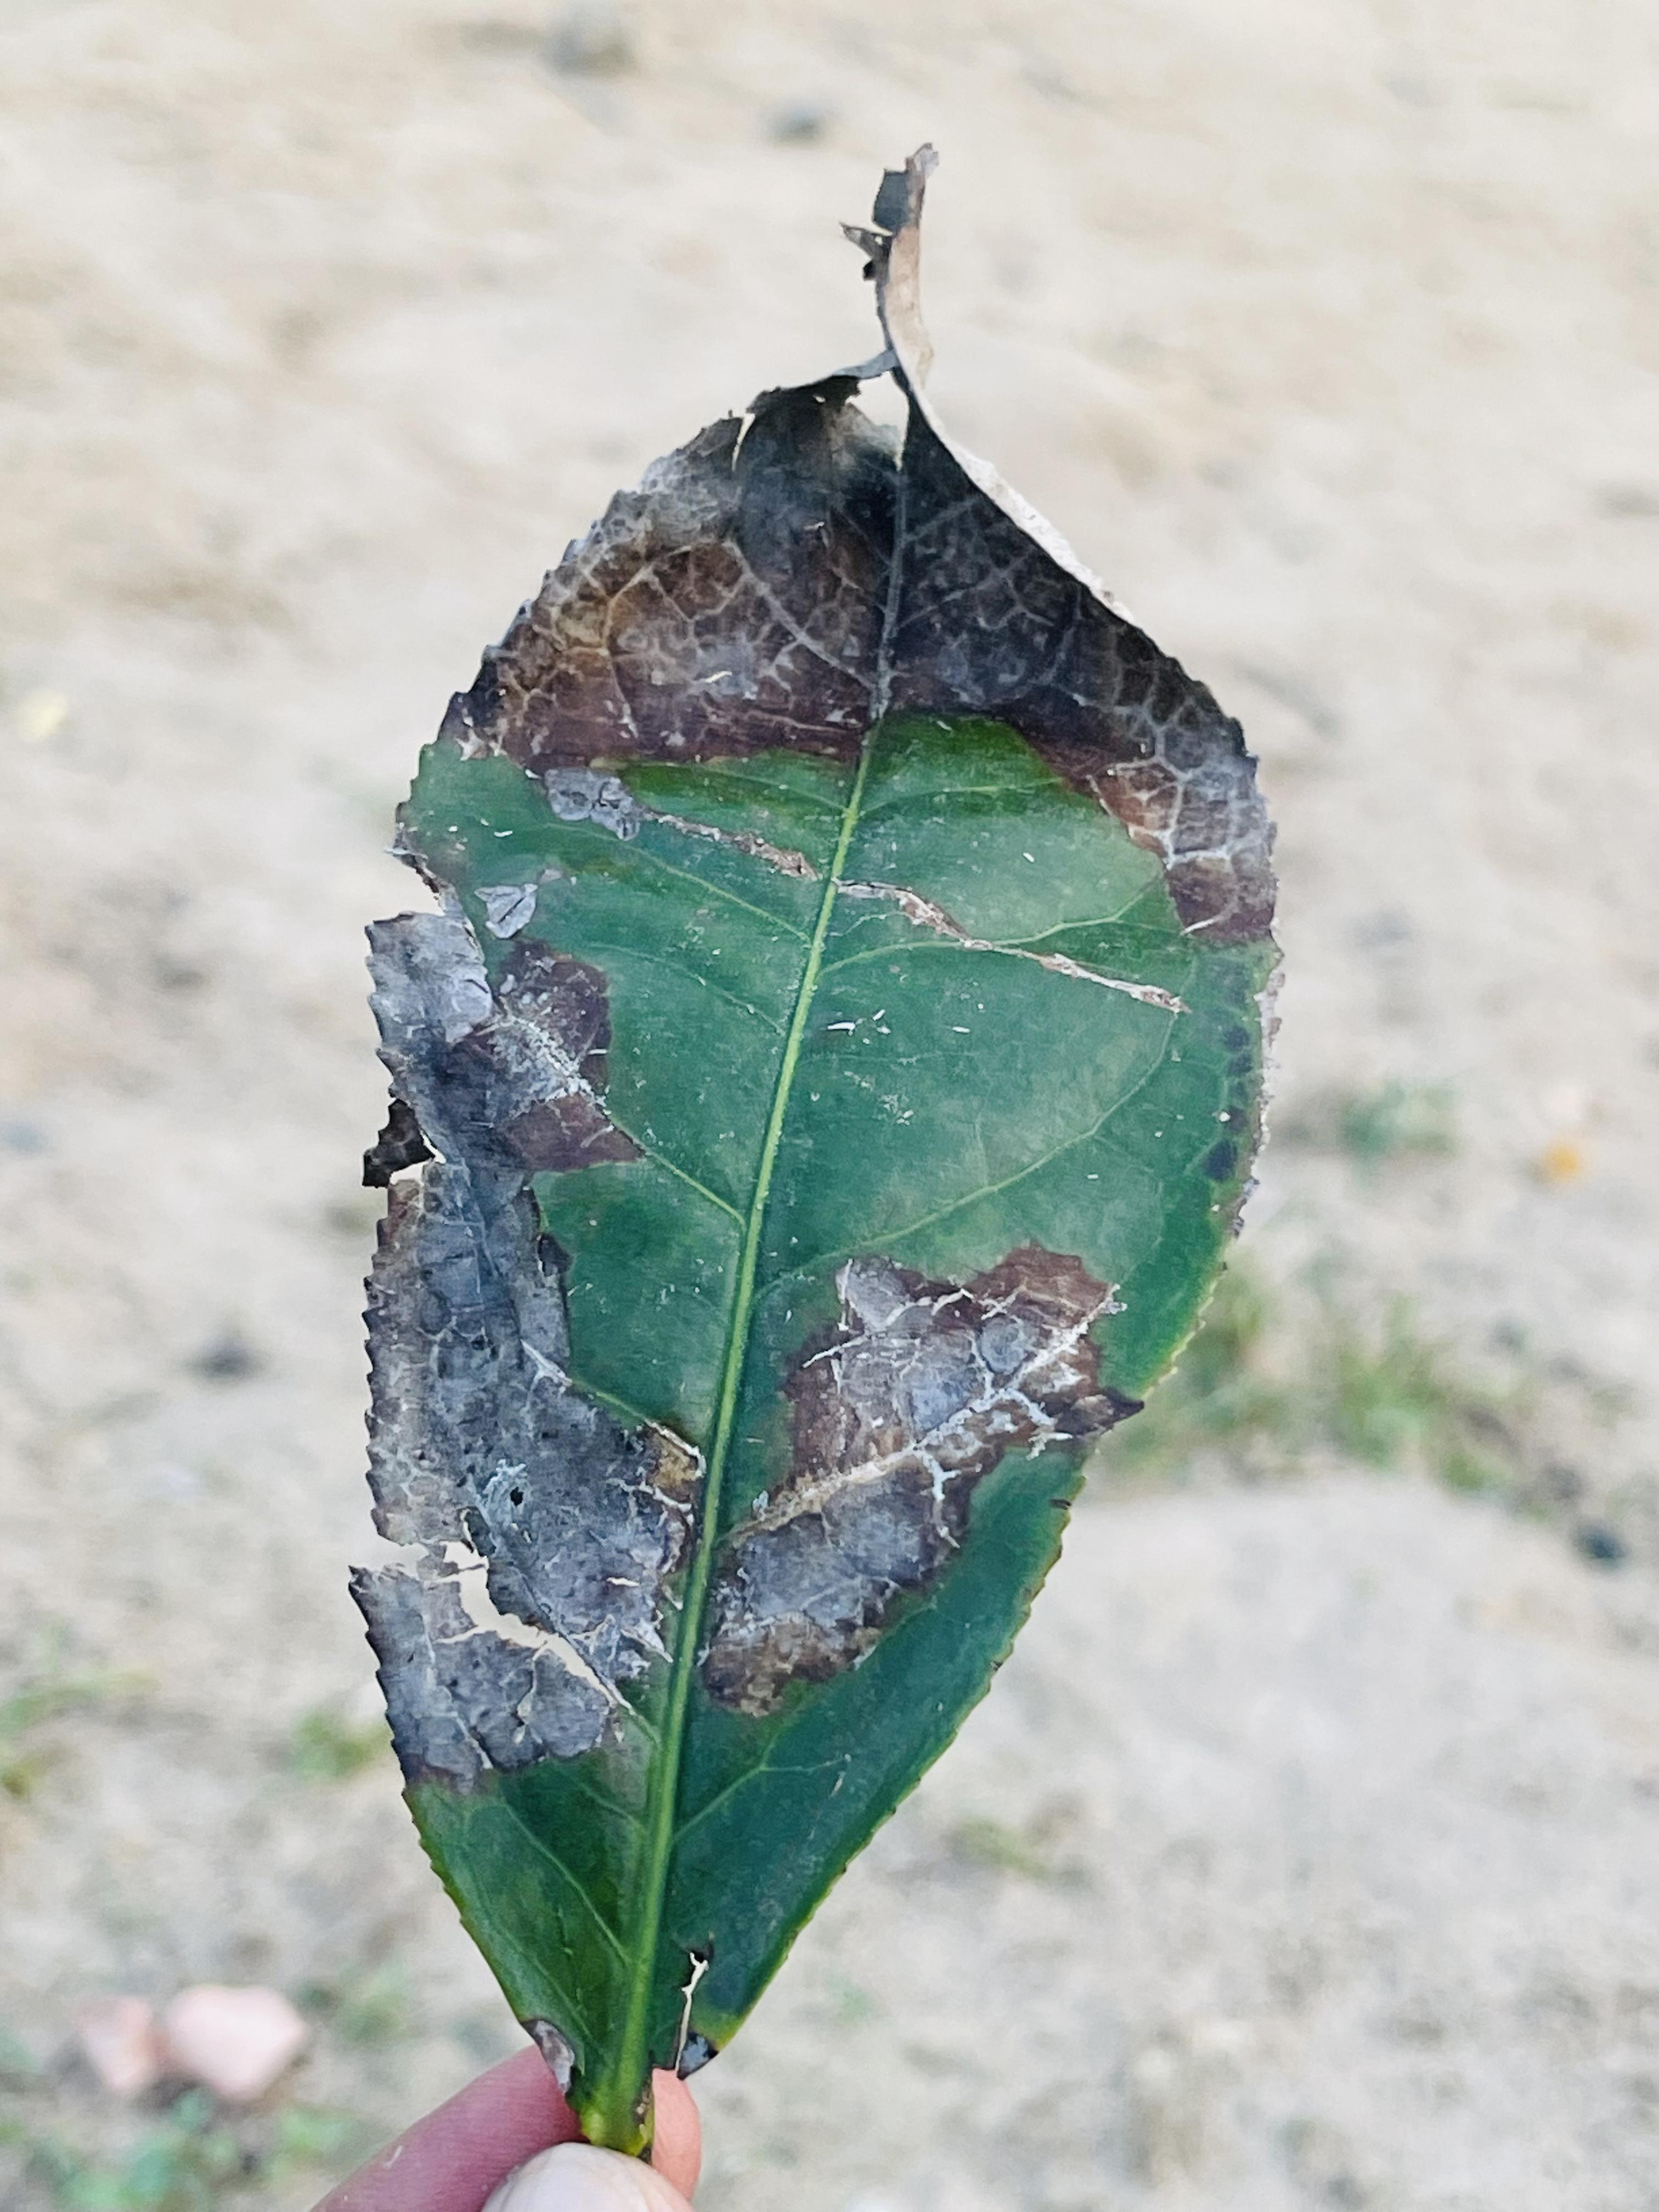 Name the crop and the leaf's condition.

tea, blight
